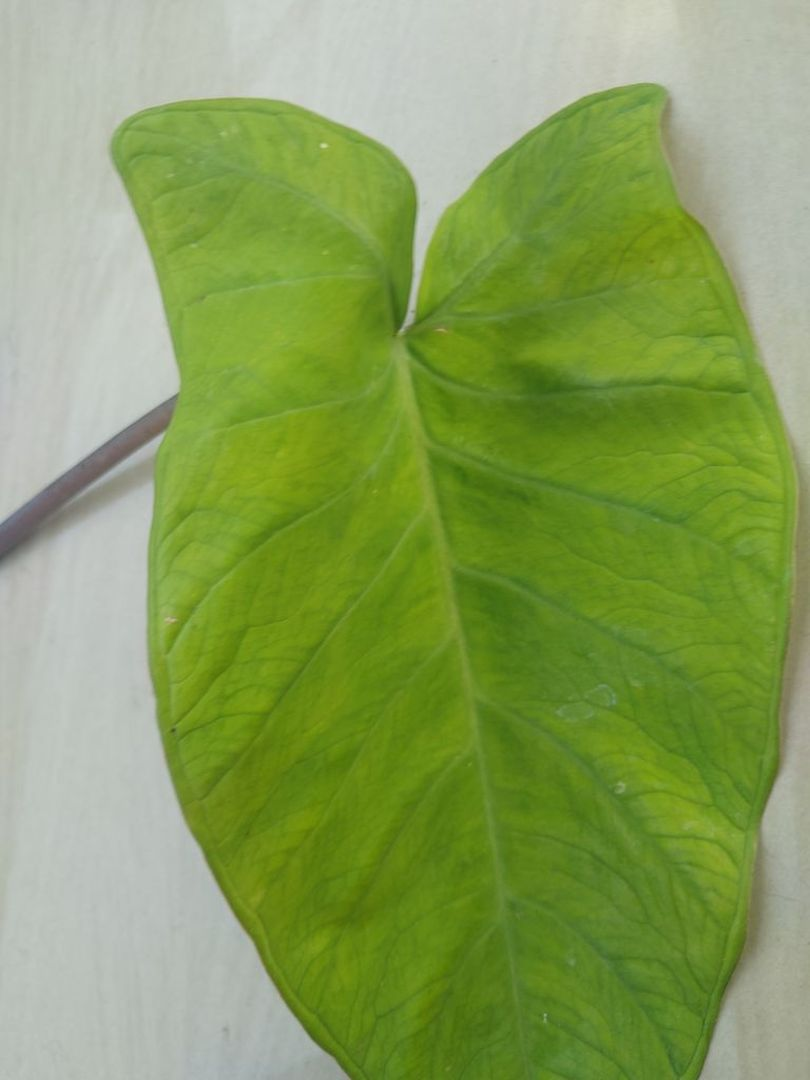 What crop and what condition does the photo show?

taro, mosaic
